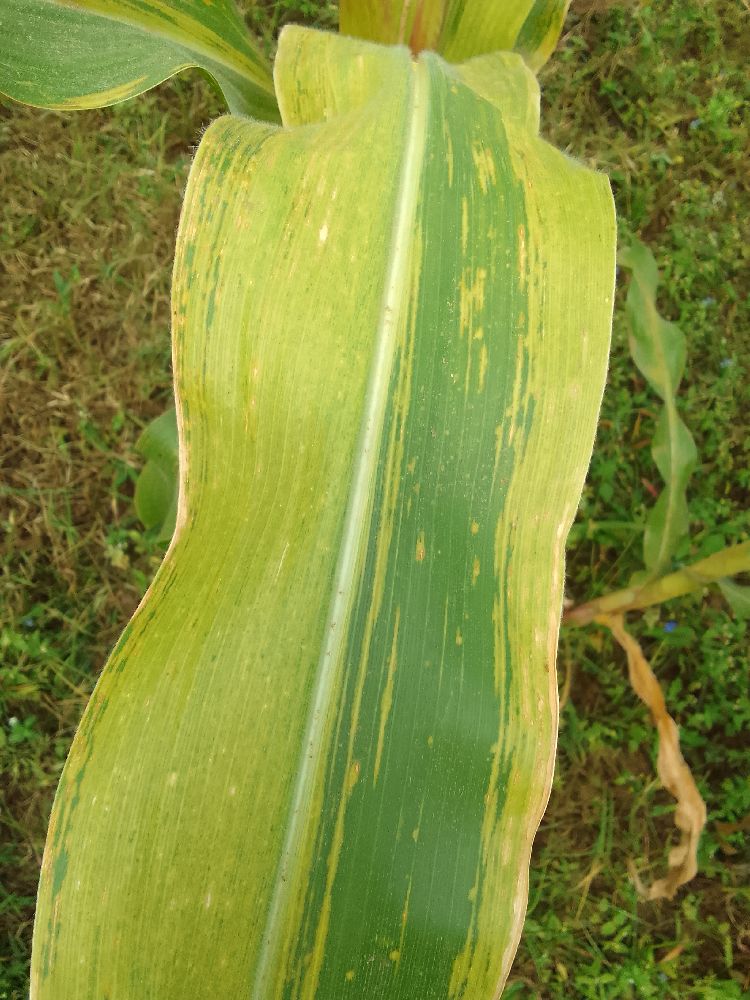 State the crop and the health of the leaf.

maize, maize lethal necrosis
